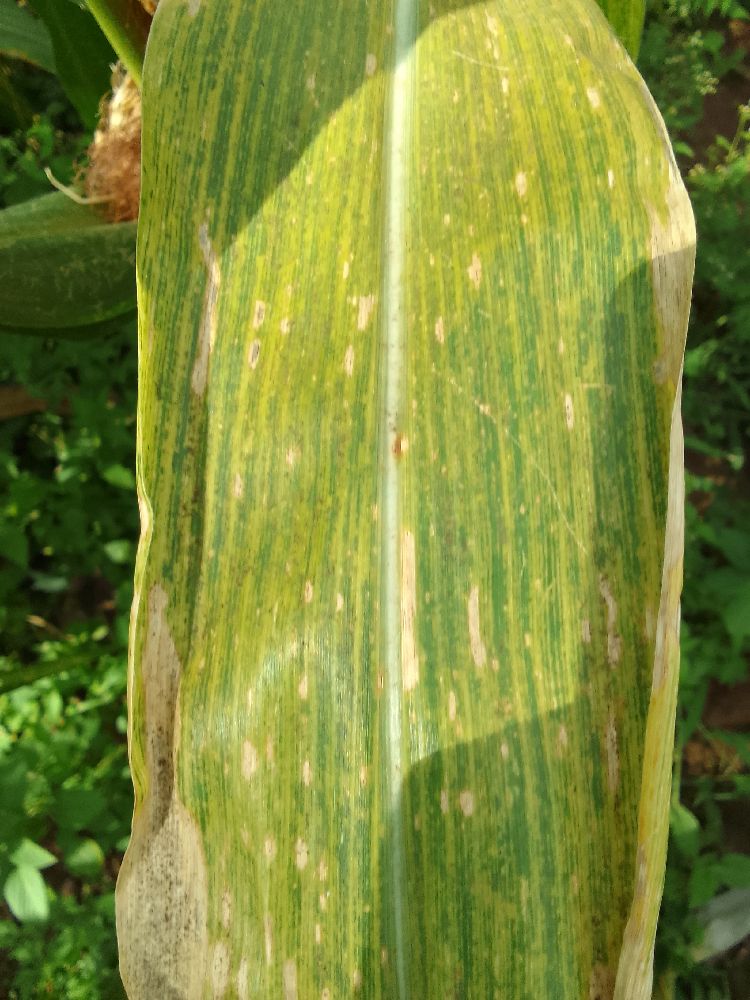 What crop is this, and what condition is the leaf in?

maize, maize lethal necrosis
